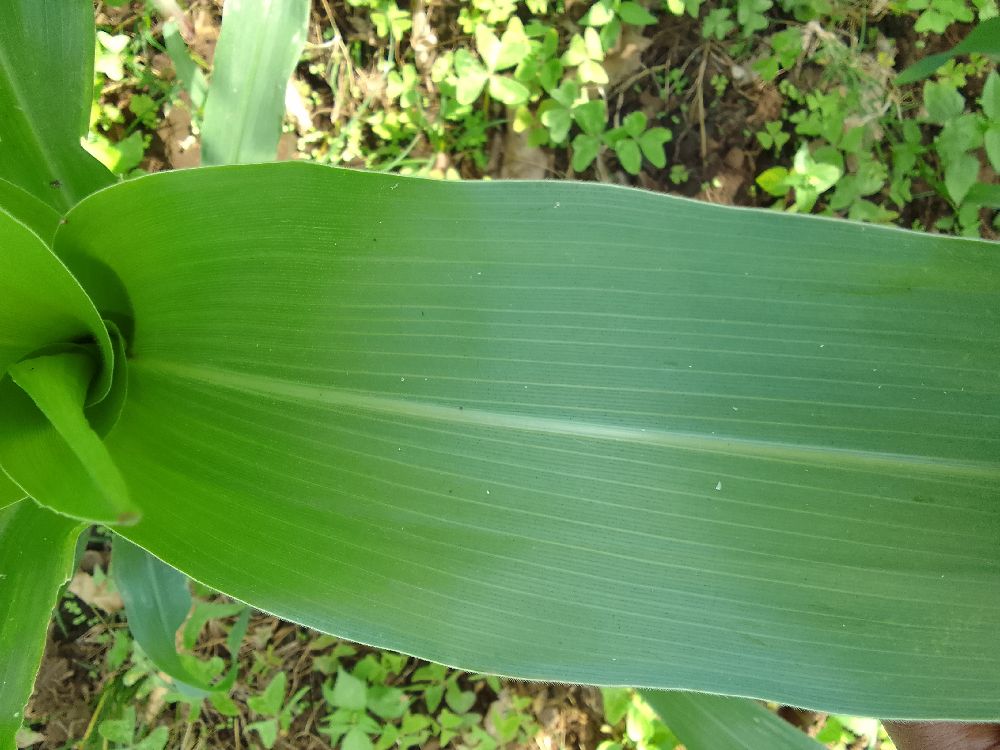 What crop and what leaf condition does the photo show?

maize, healthy
